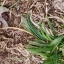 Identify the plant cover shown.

grass
